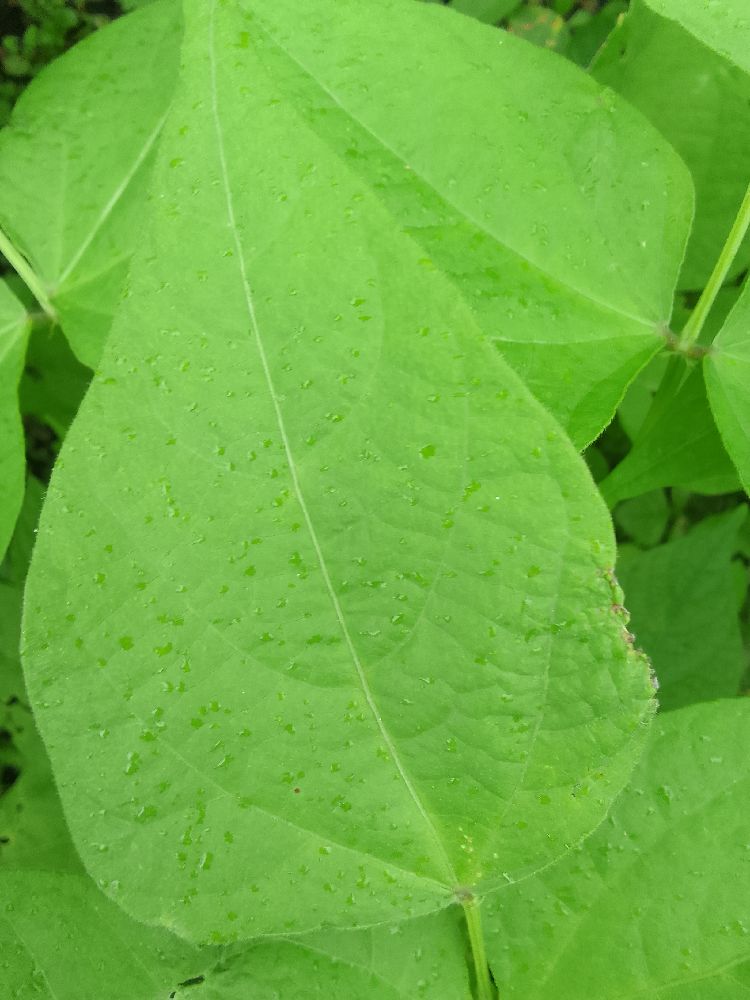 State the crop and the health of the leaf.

common bean, healthy
